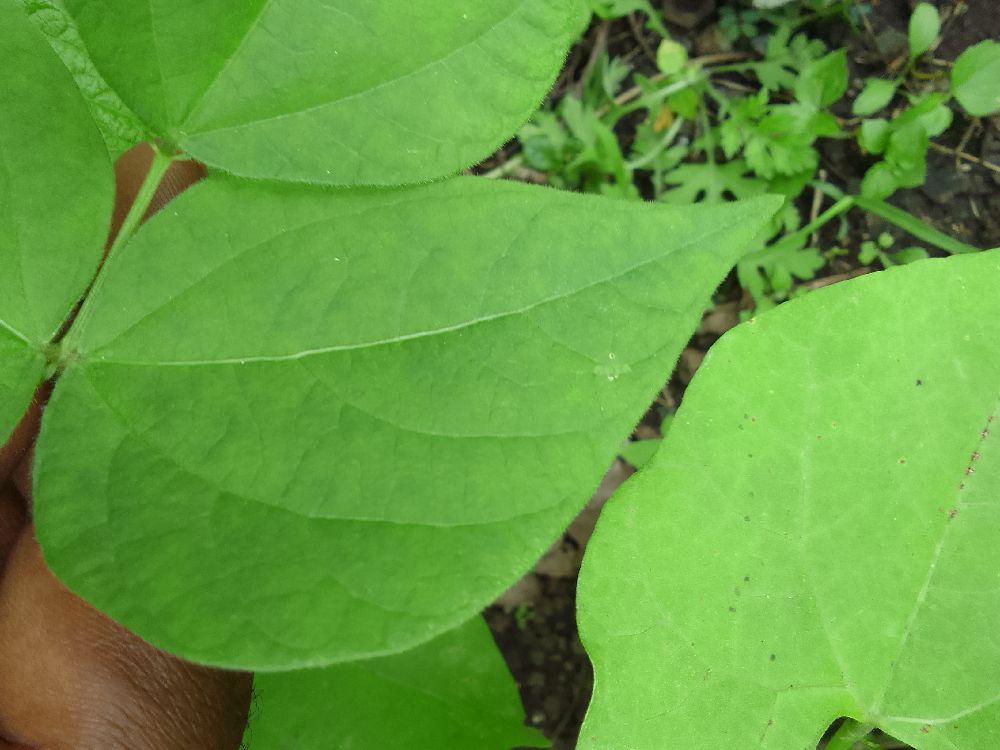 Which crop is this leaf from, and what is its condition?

common bean, healthy
